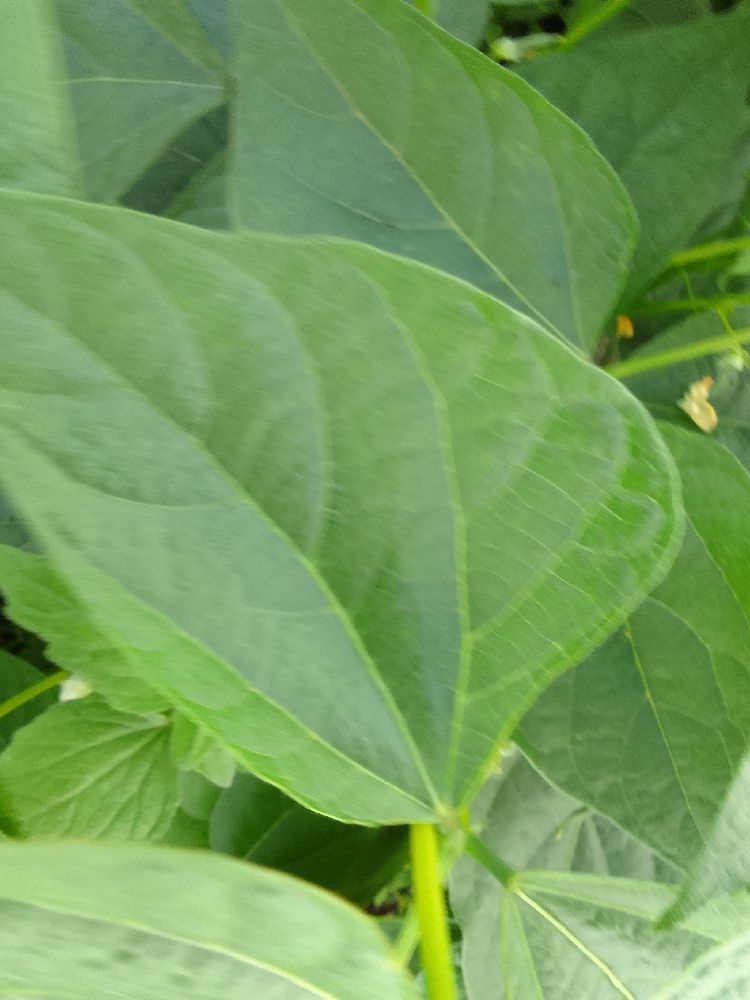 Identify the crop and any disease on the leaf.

common bean, healthy
